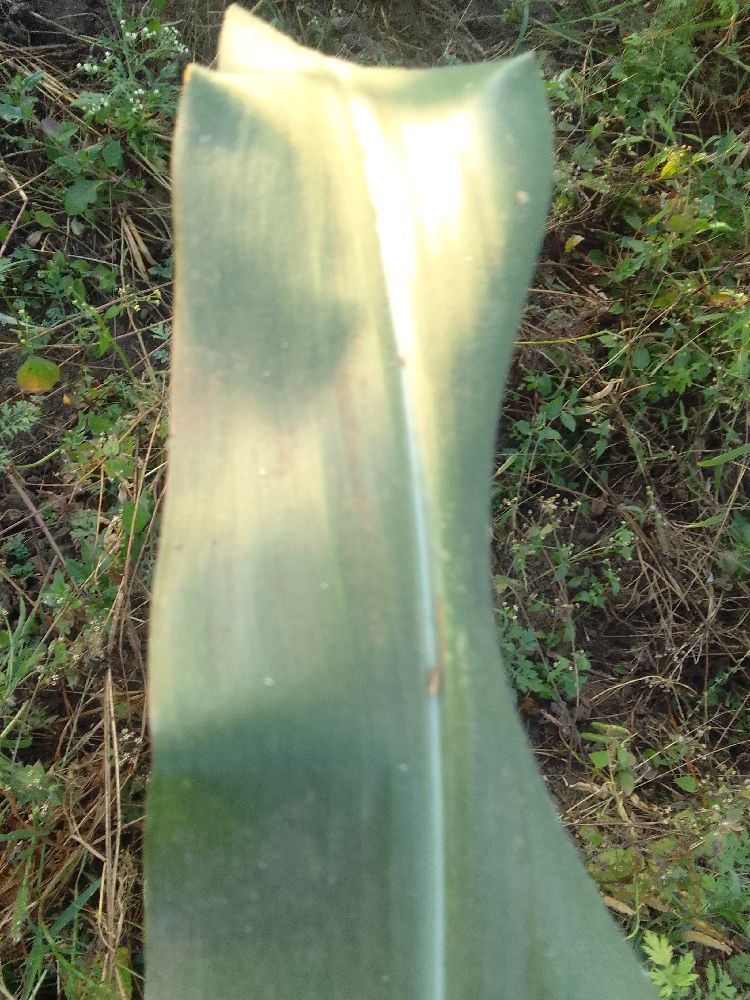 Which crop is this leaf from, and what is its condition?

maize, healthy
